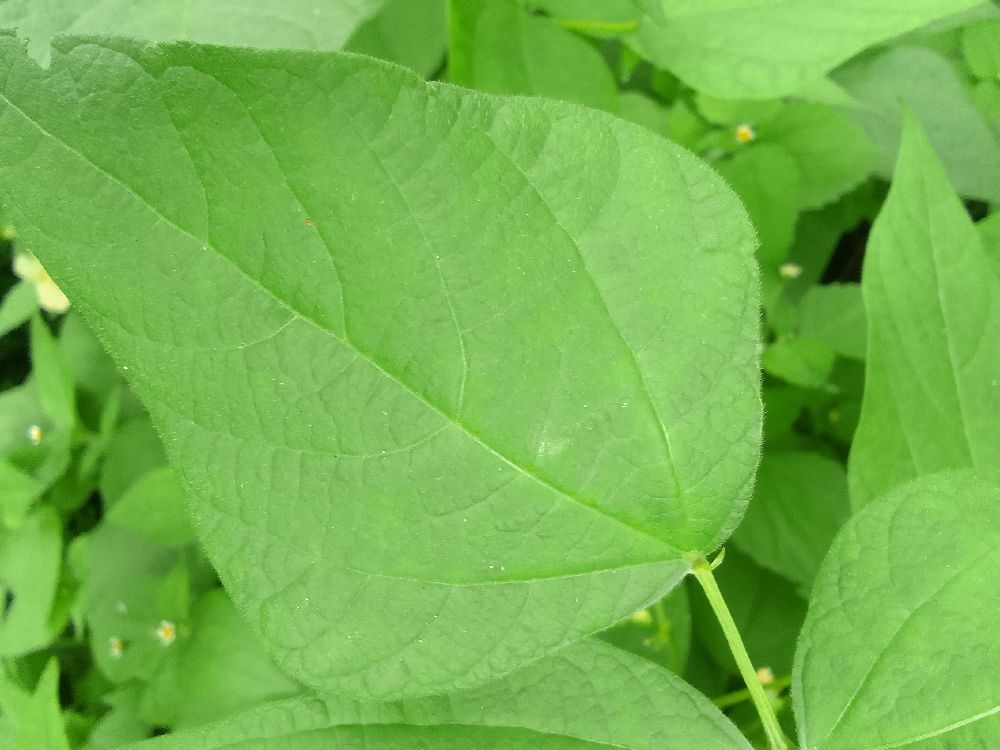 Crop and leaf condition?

common bean, healthy
